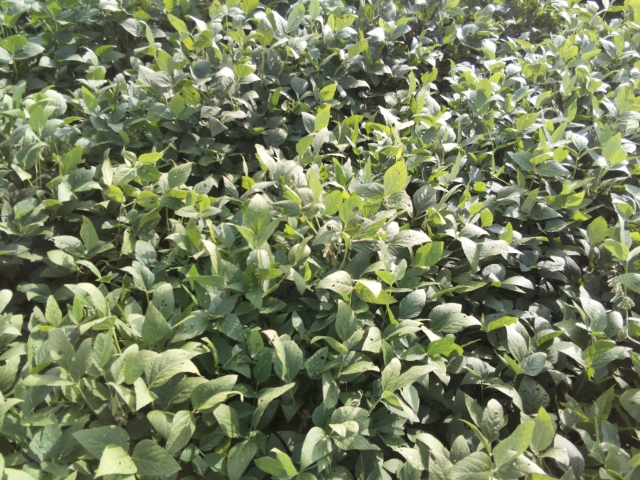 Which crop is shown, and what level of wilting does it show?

soybean, leaflets folding inward at secondary pulvinus with no turgor loss in leaflets or petioles
